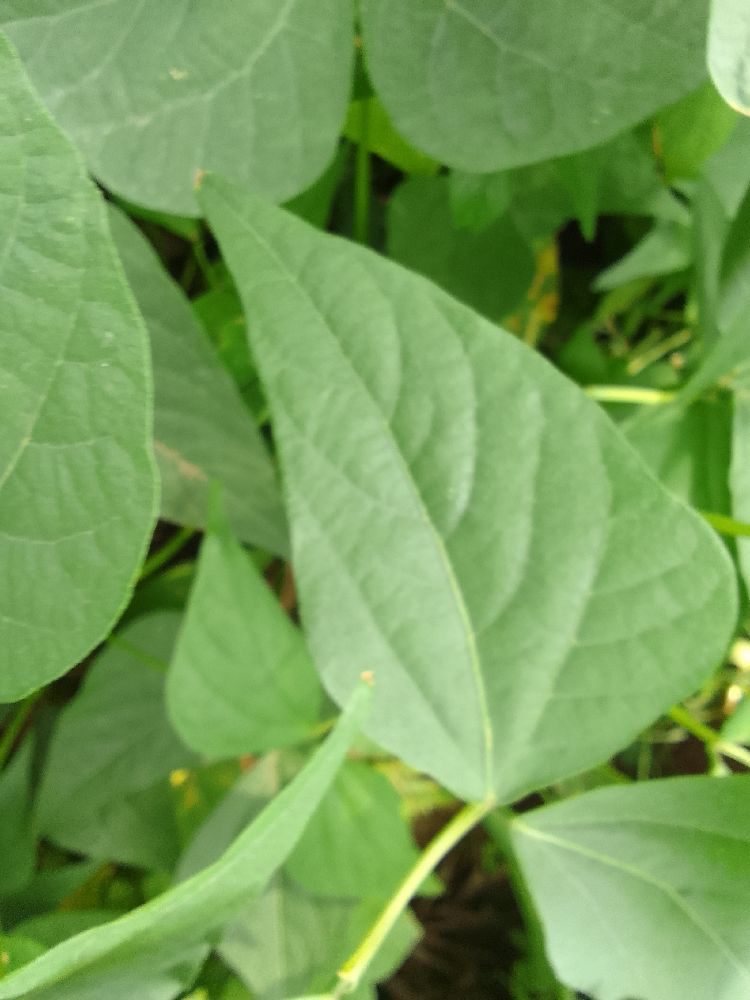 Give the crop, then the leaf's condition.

common bean, healthy
